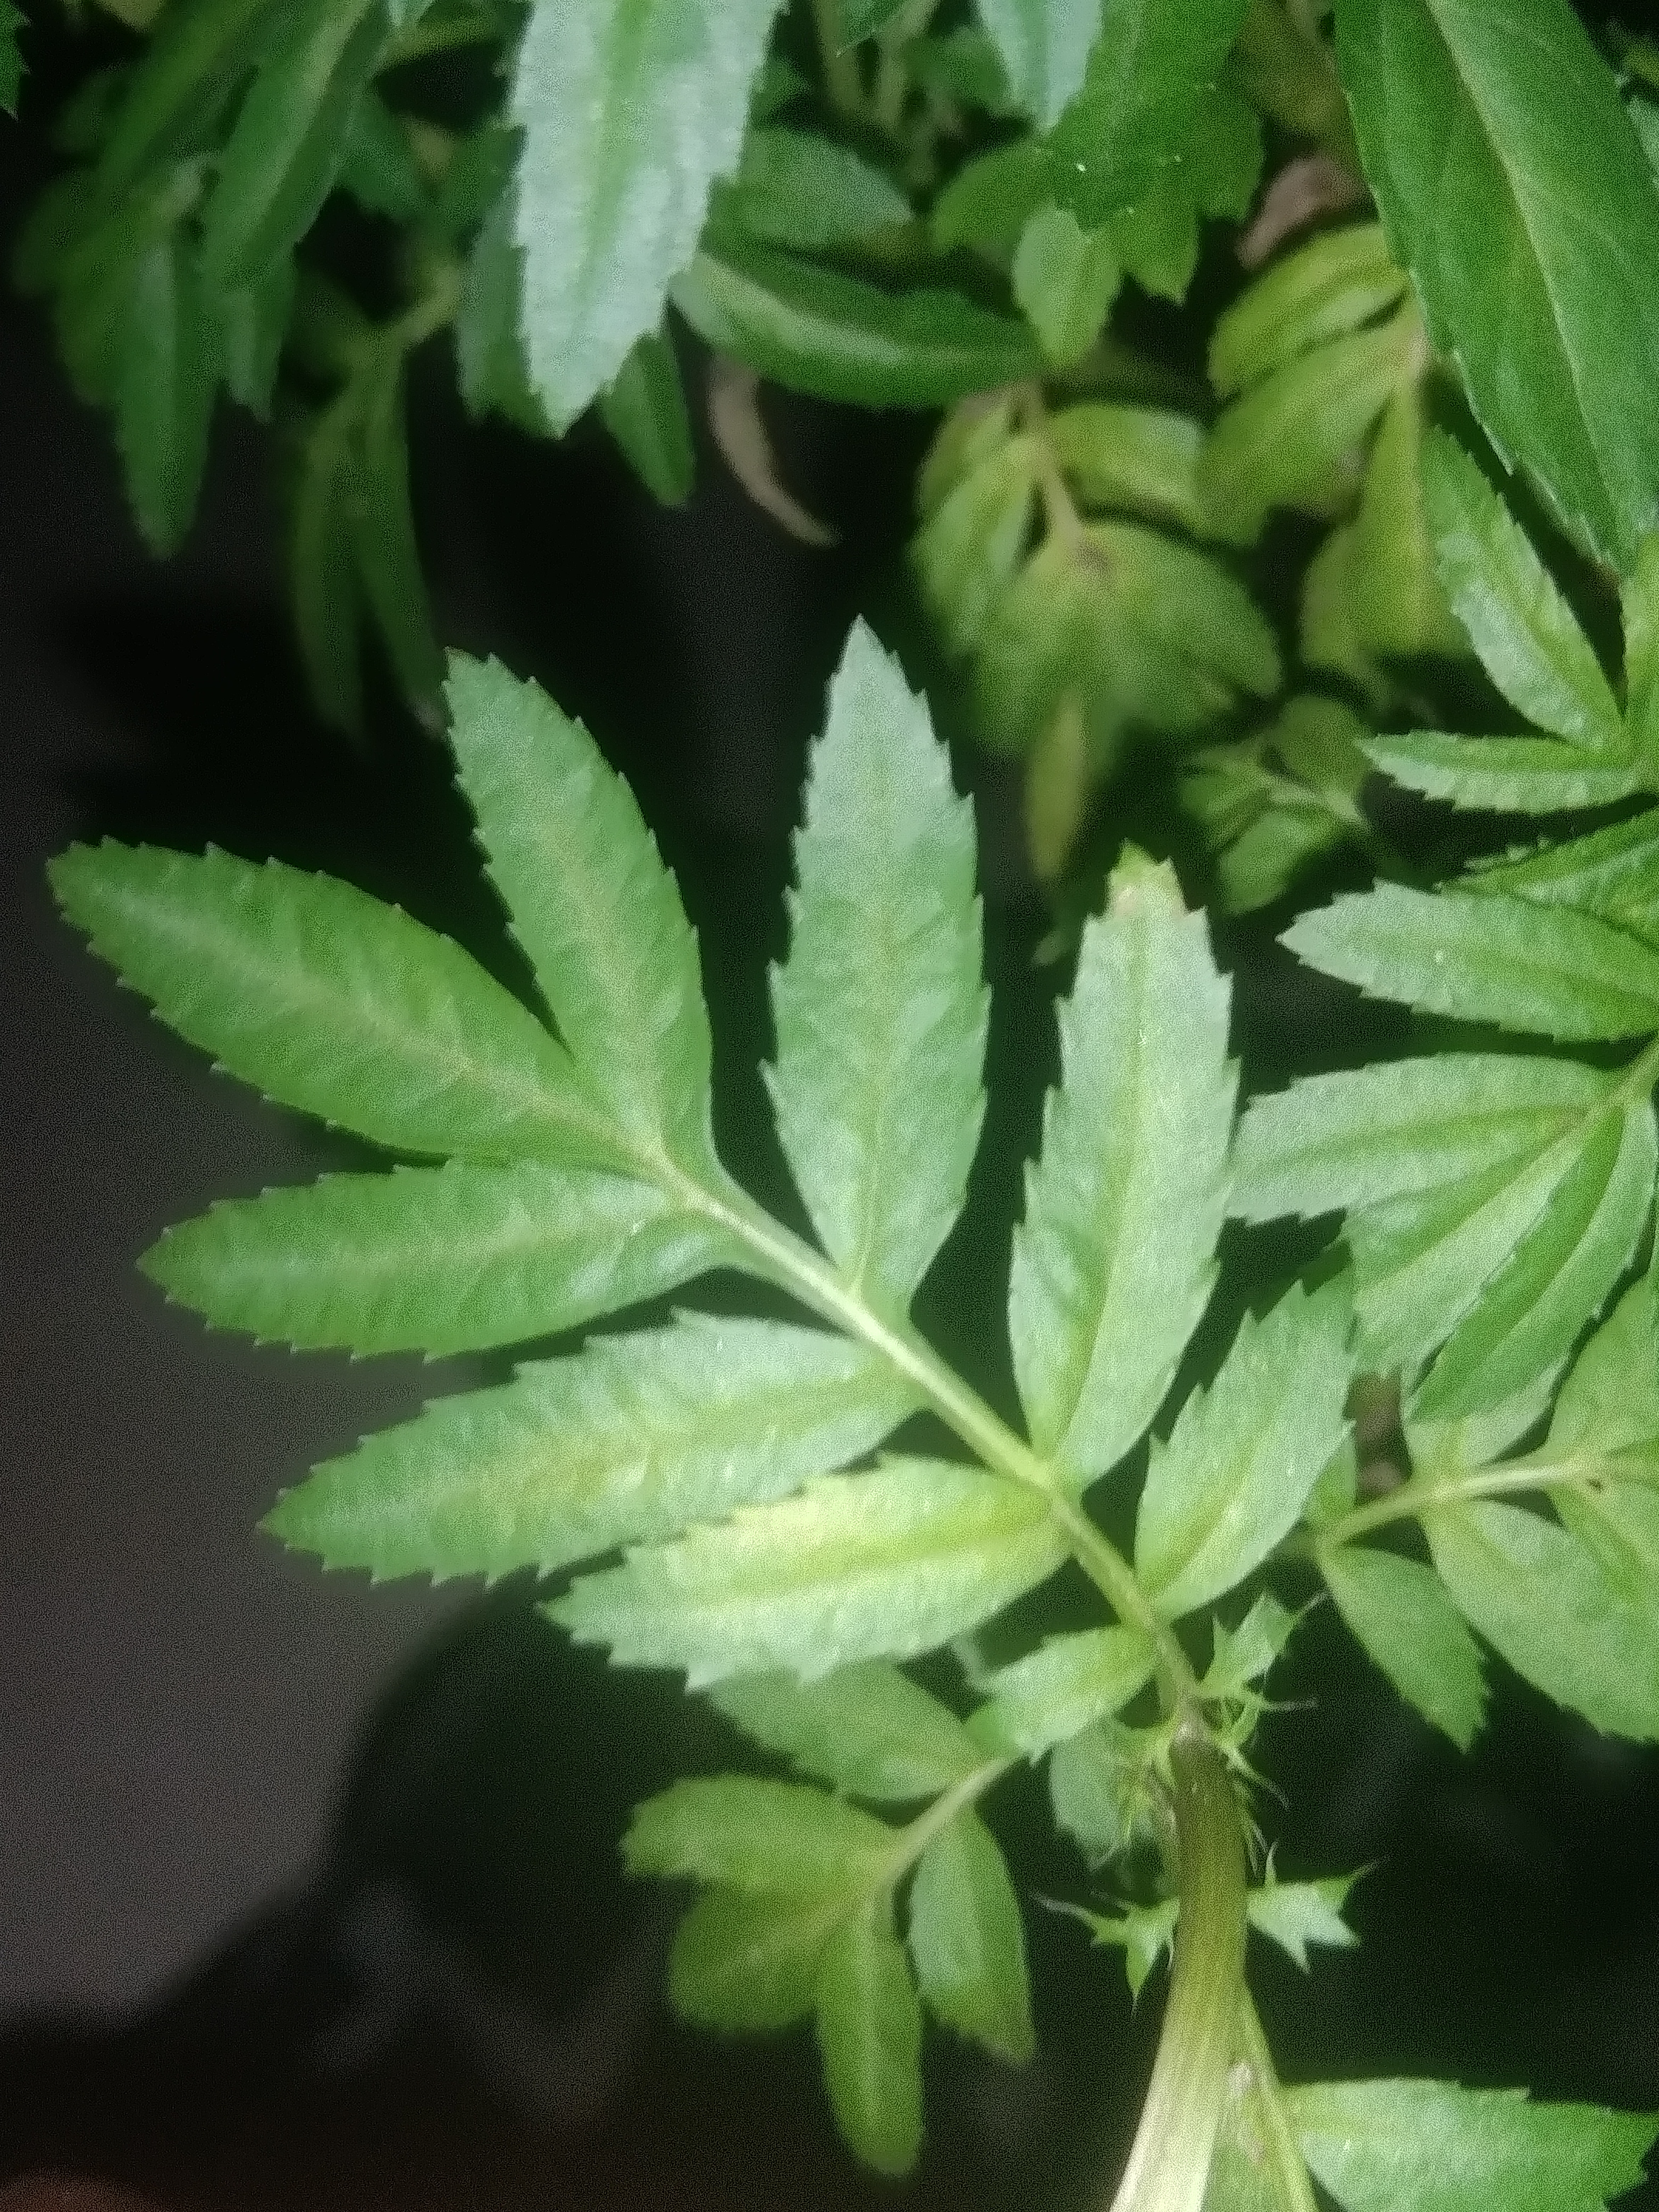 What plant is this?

marigold
